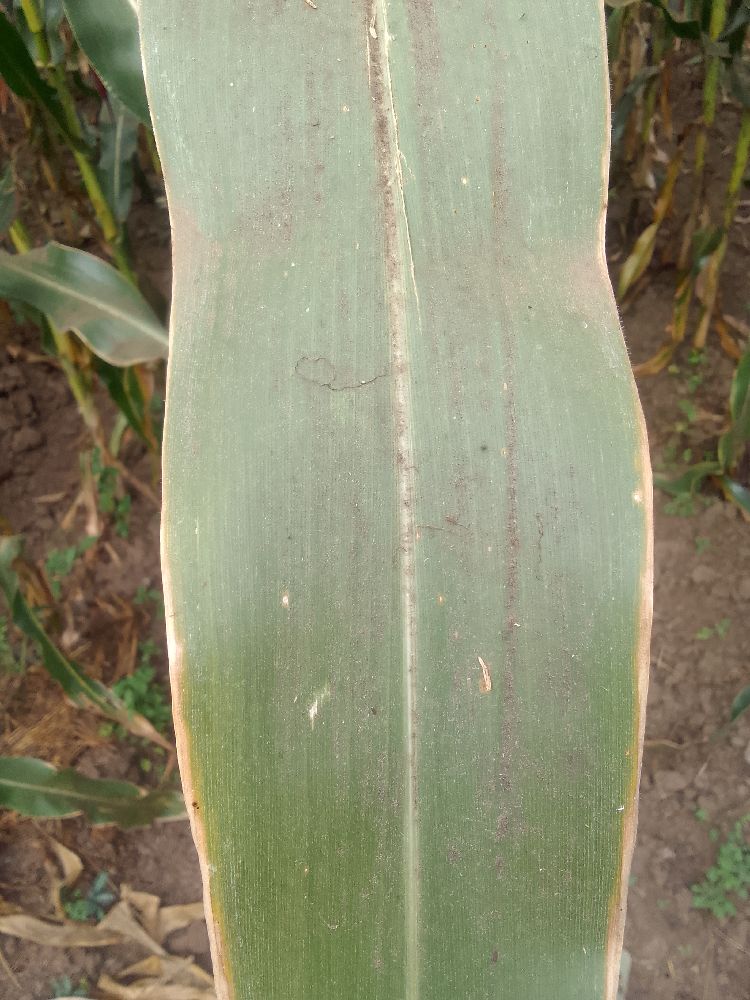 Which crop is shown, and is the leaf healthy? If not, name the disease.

maize, healthy
